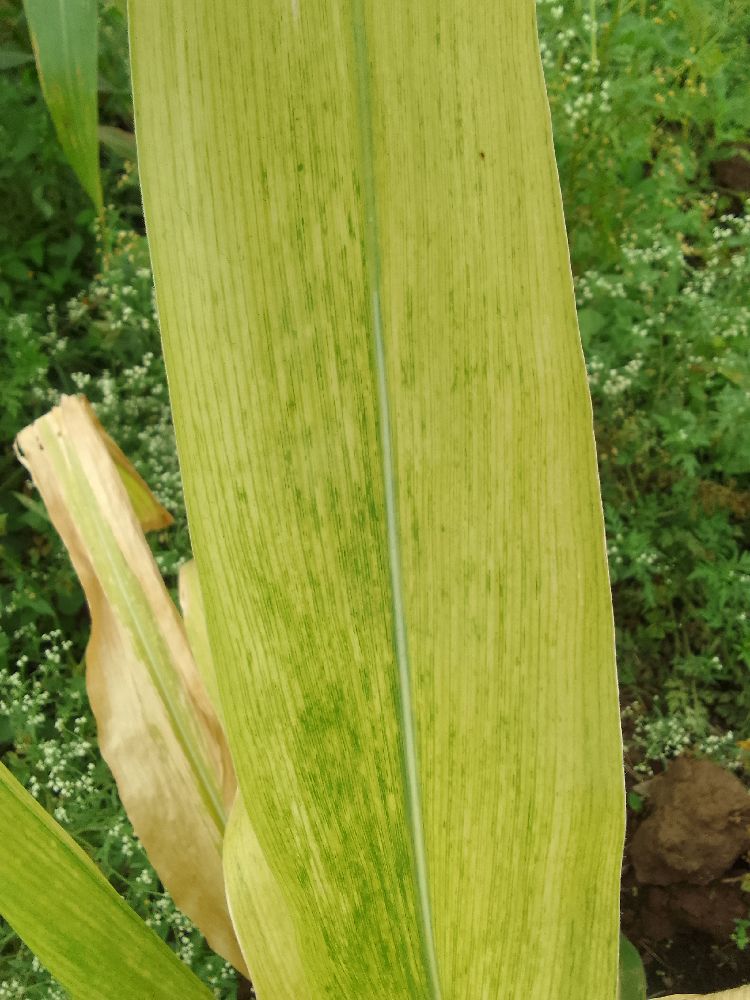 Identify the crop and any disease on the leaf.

maize, maize lethal necrosis
